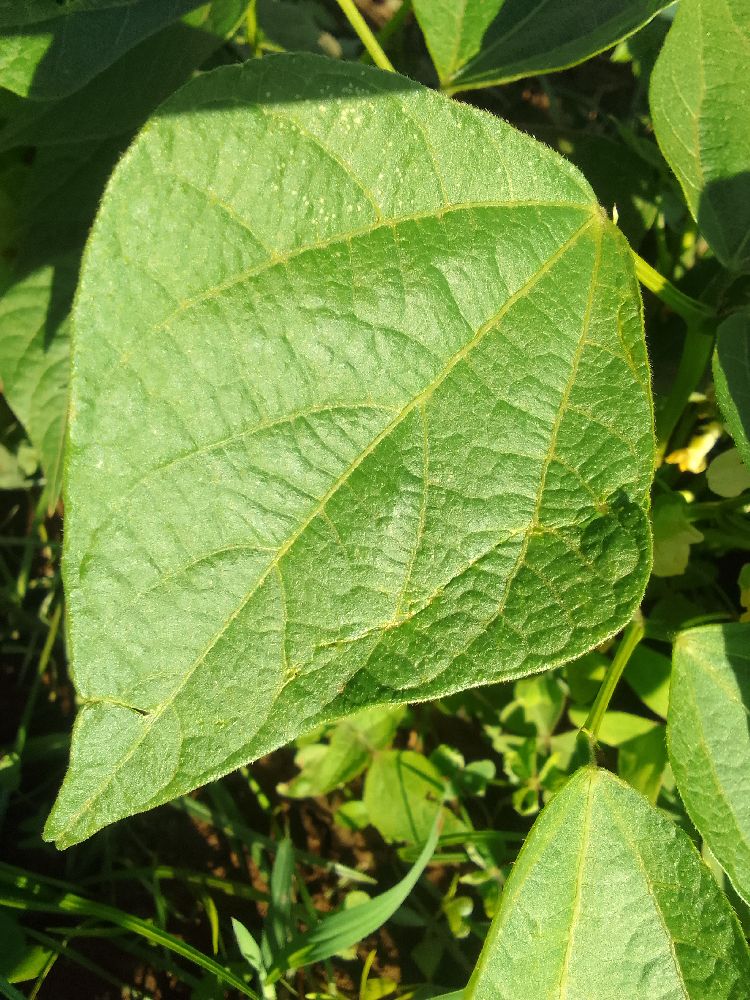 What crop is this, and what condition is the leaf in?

common bean, healthy
